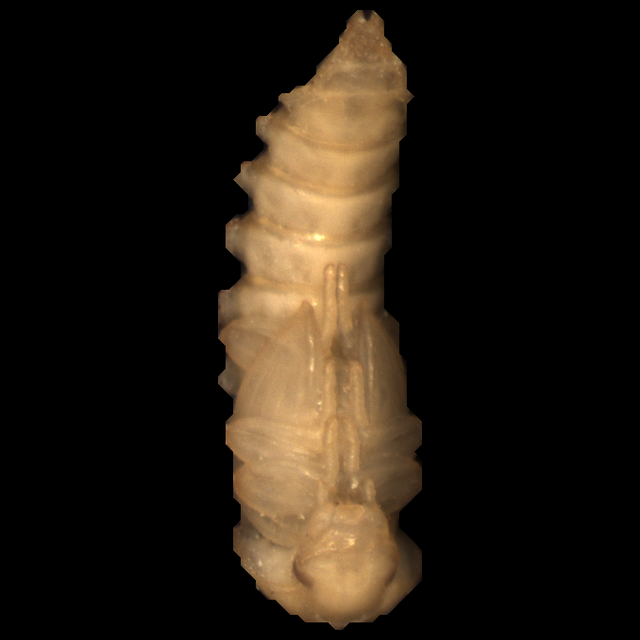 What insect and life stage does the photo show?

mealworm pupa
